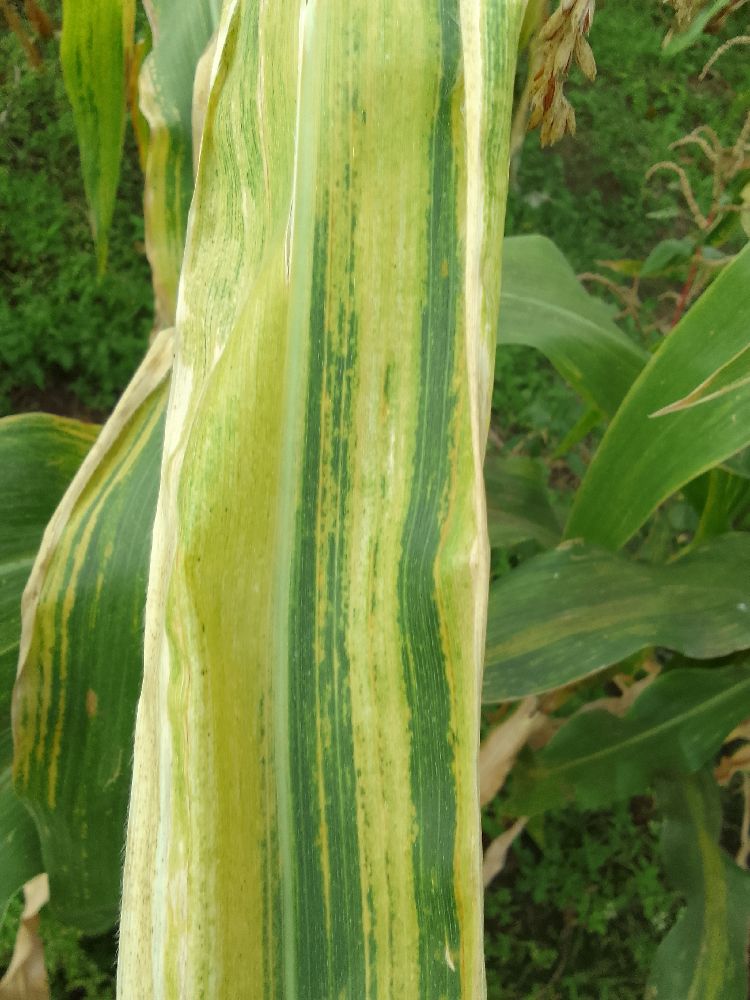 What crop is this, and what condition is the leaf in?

maize, maize lethal necrosis
